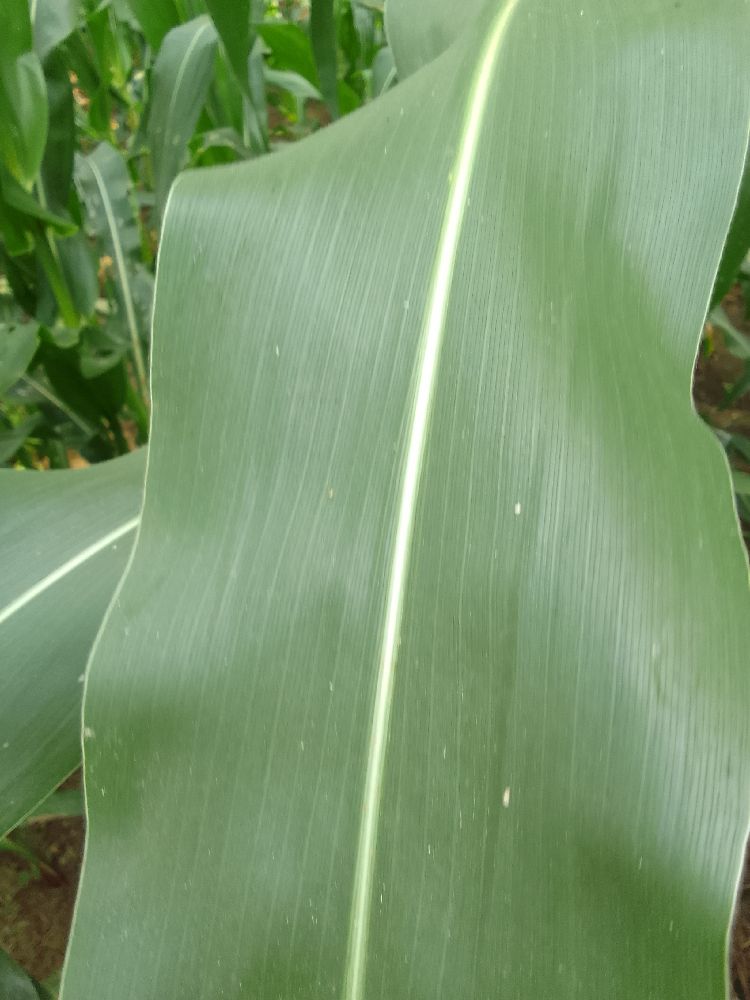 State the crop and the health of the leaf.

maize, healthy
